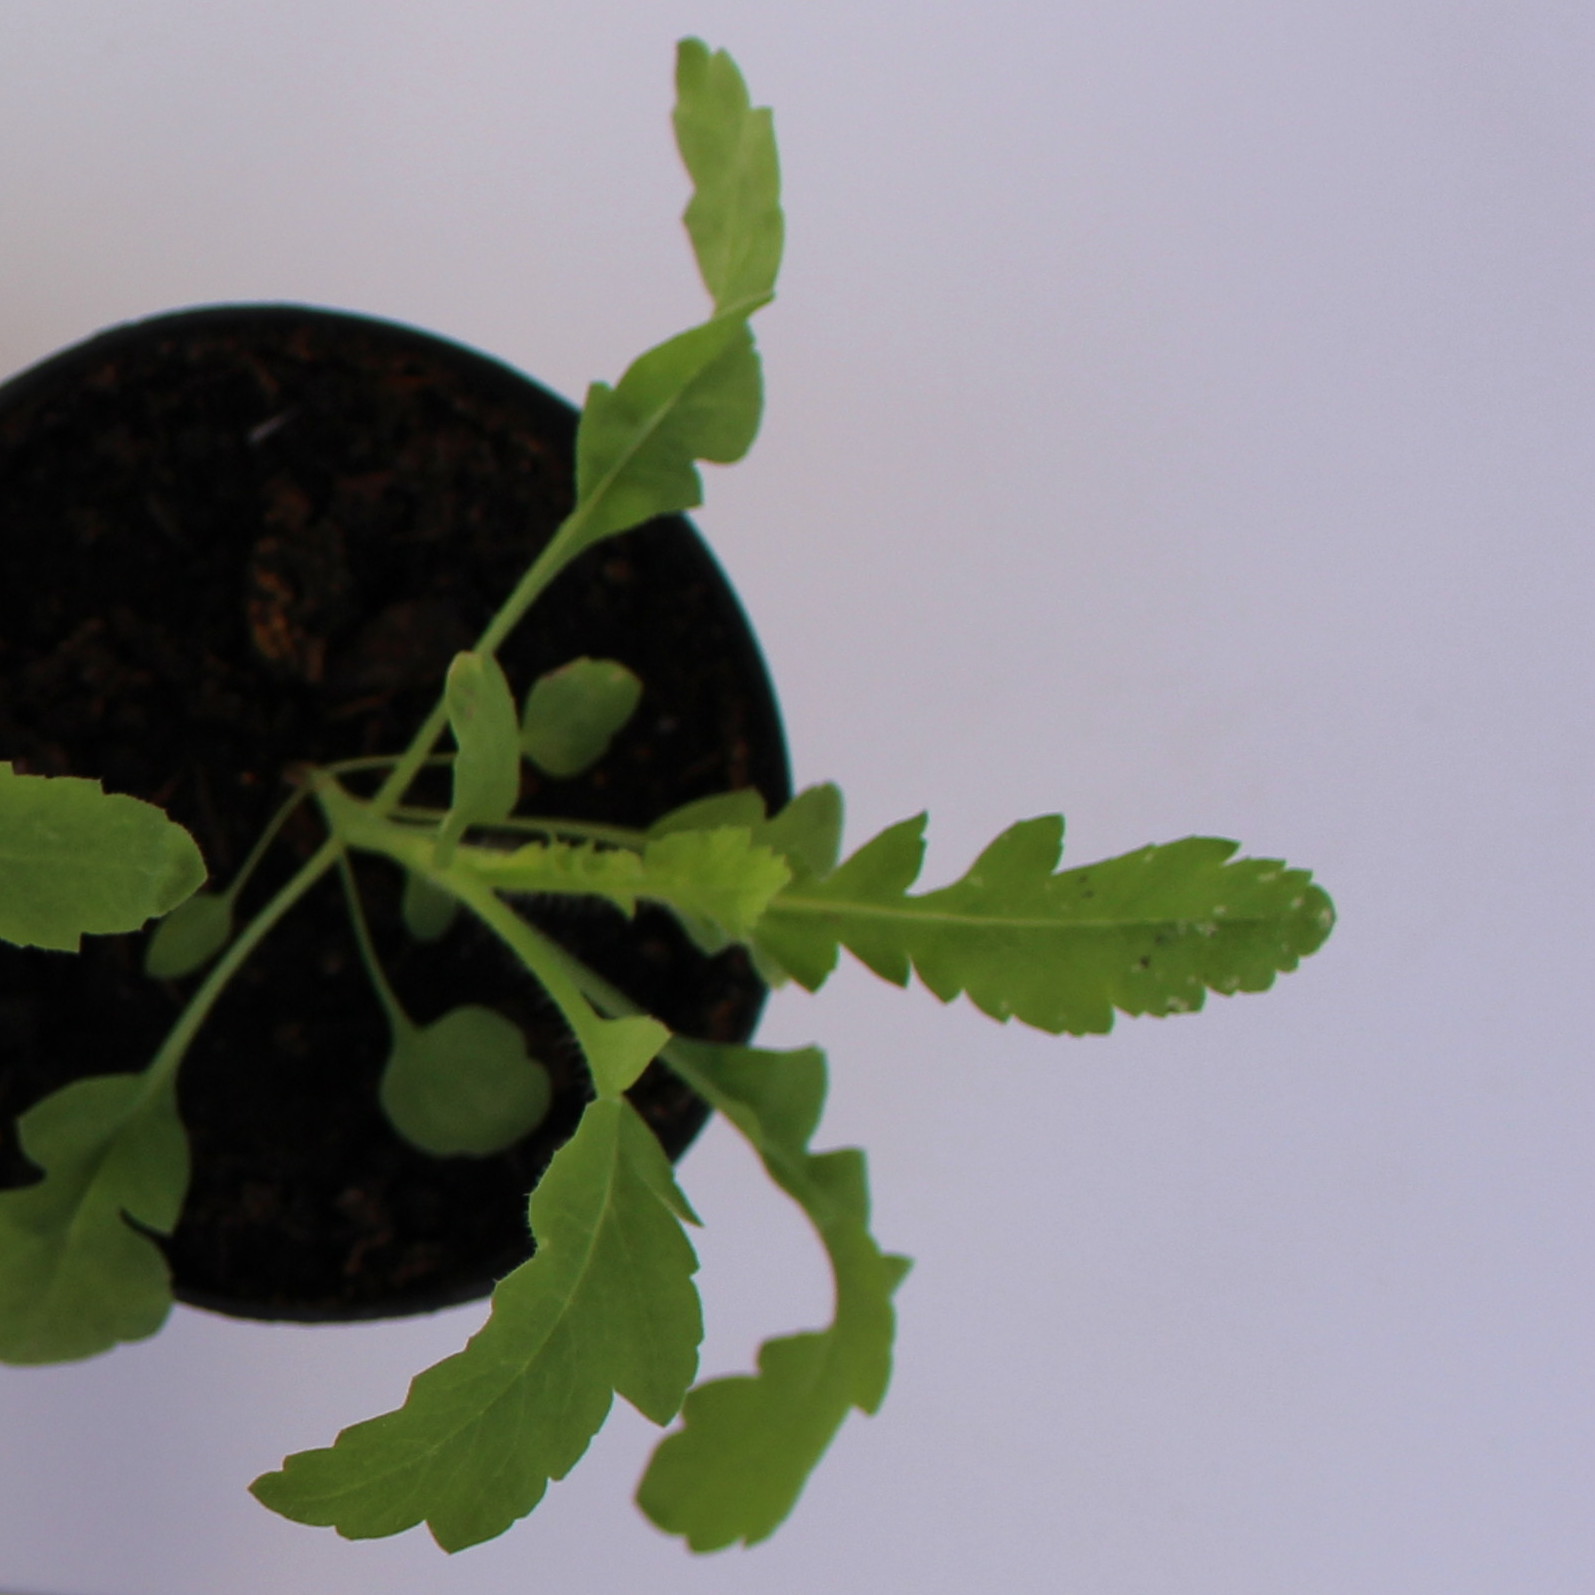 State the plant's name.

Papaver rhoeas
